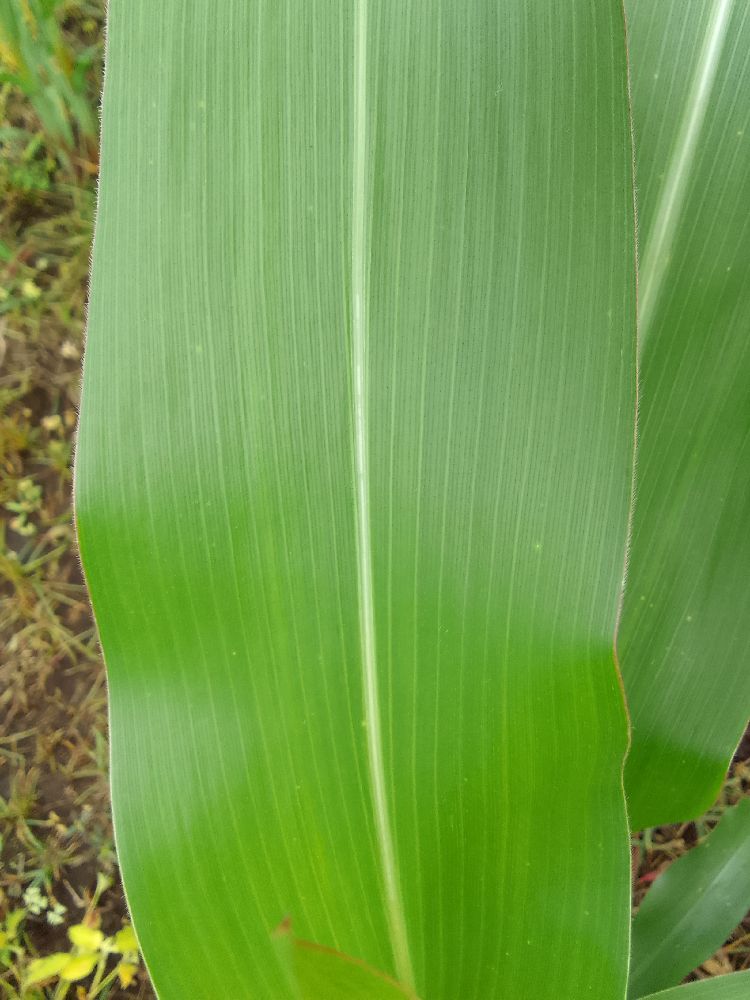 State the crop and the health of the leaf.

maize, healthy
